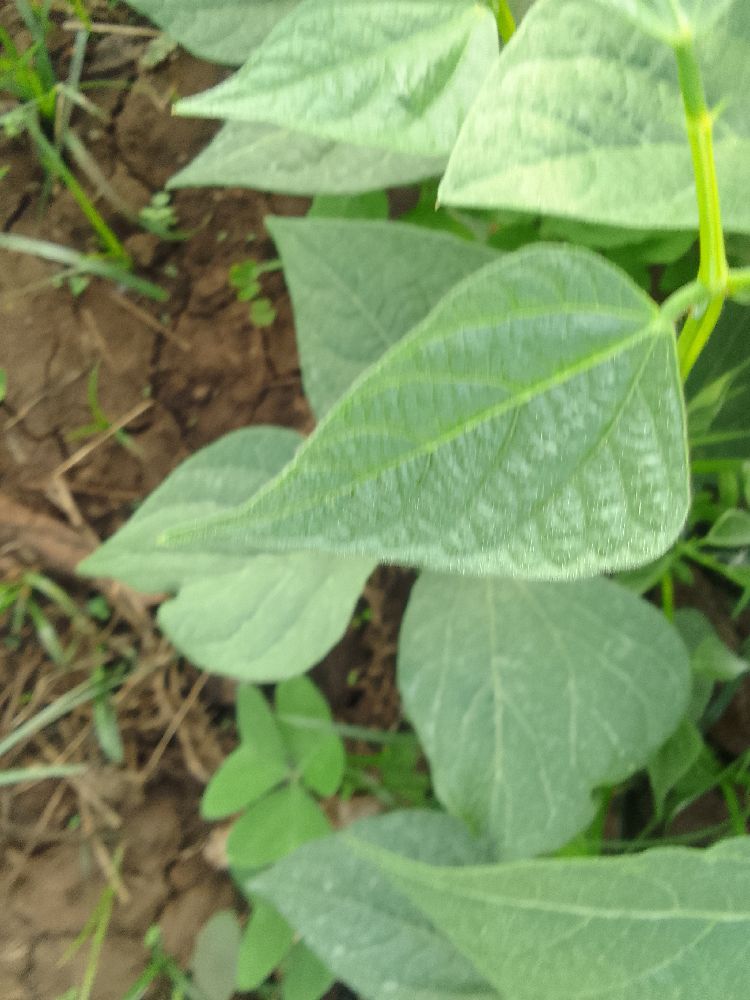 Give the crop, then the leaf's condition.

common bean, healthy
